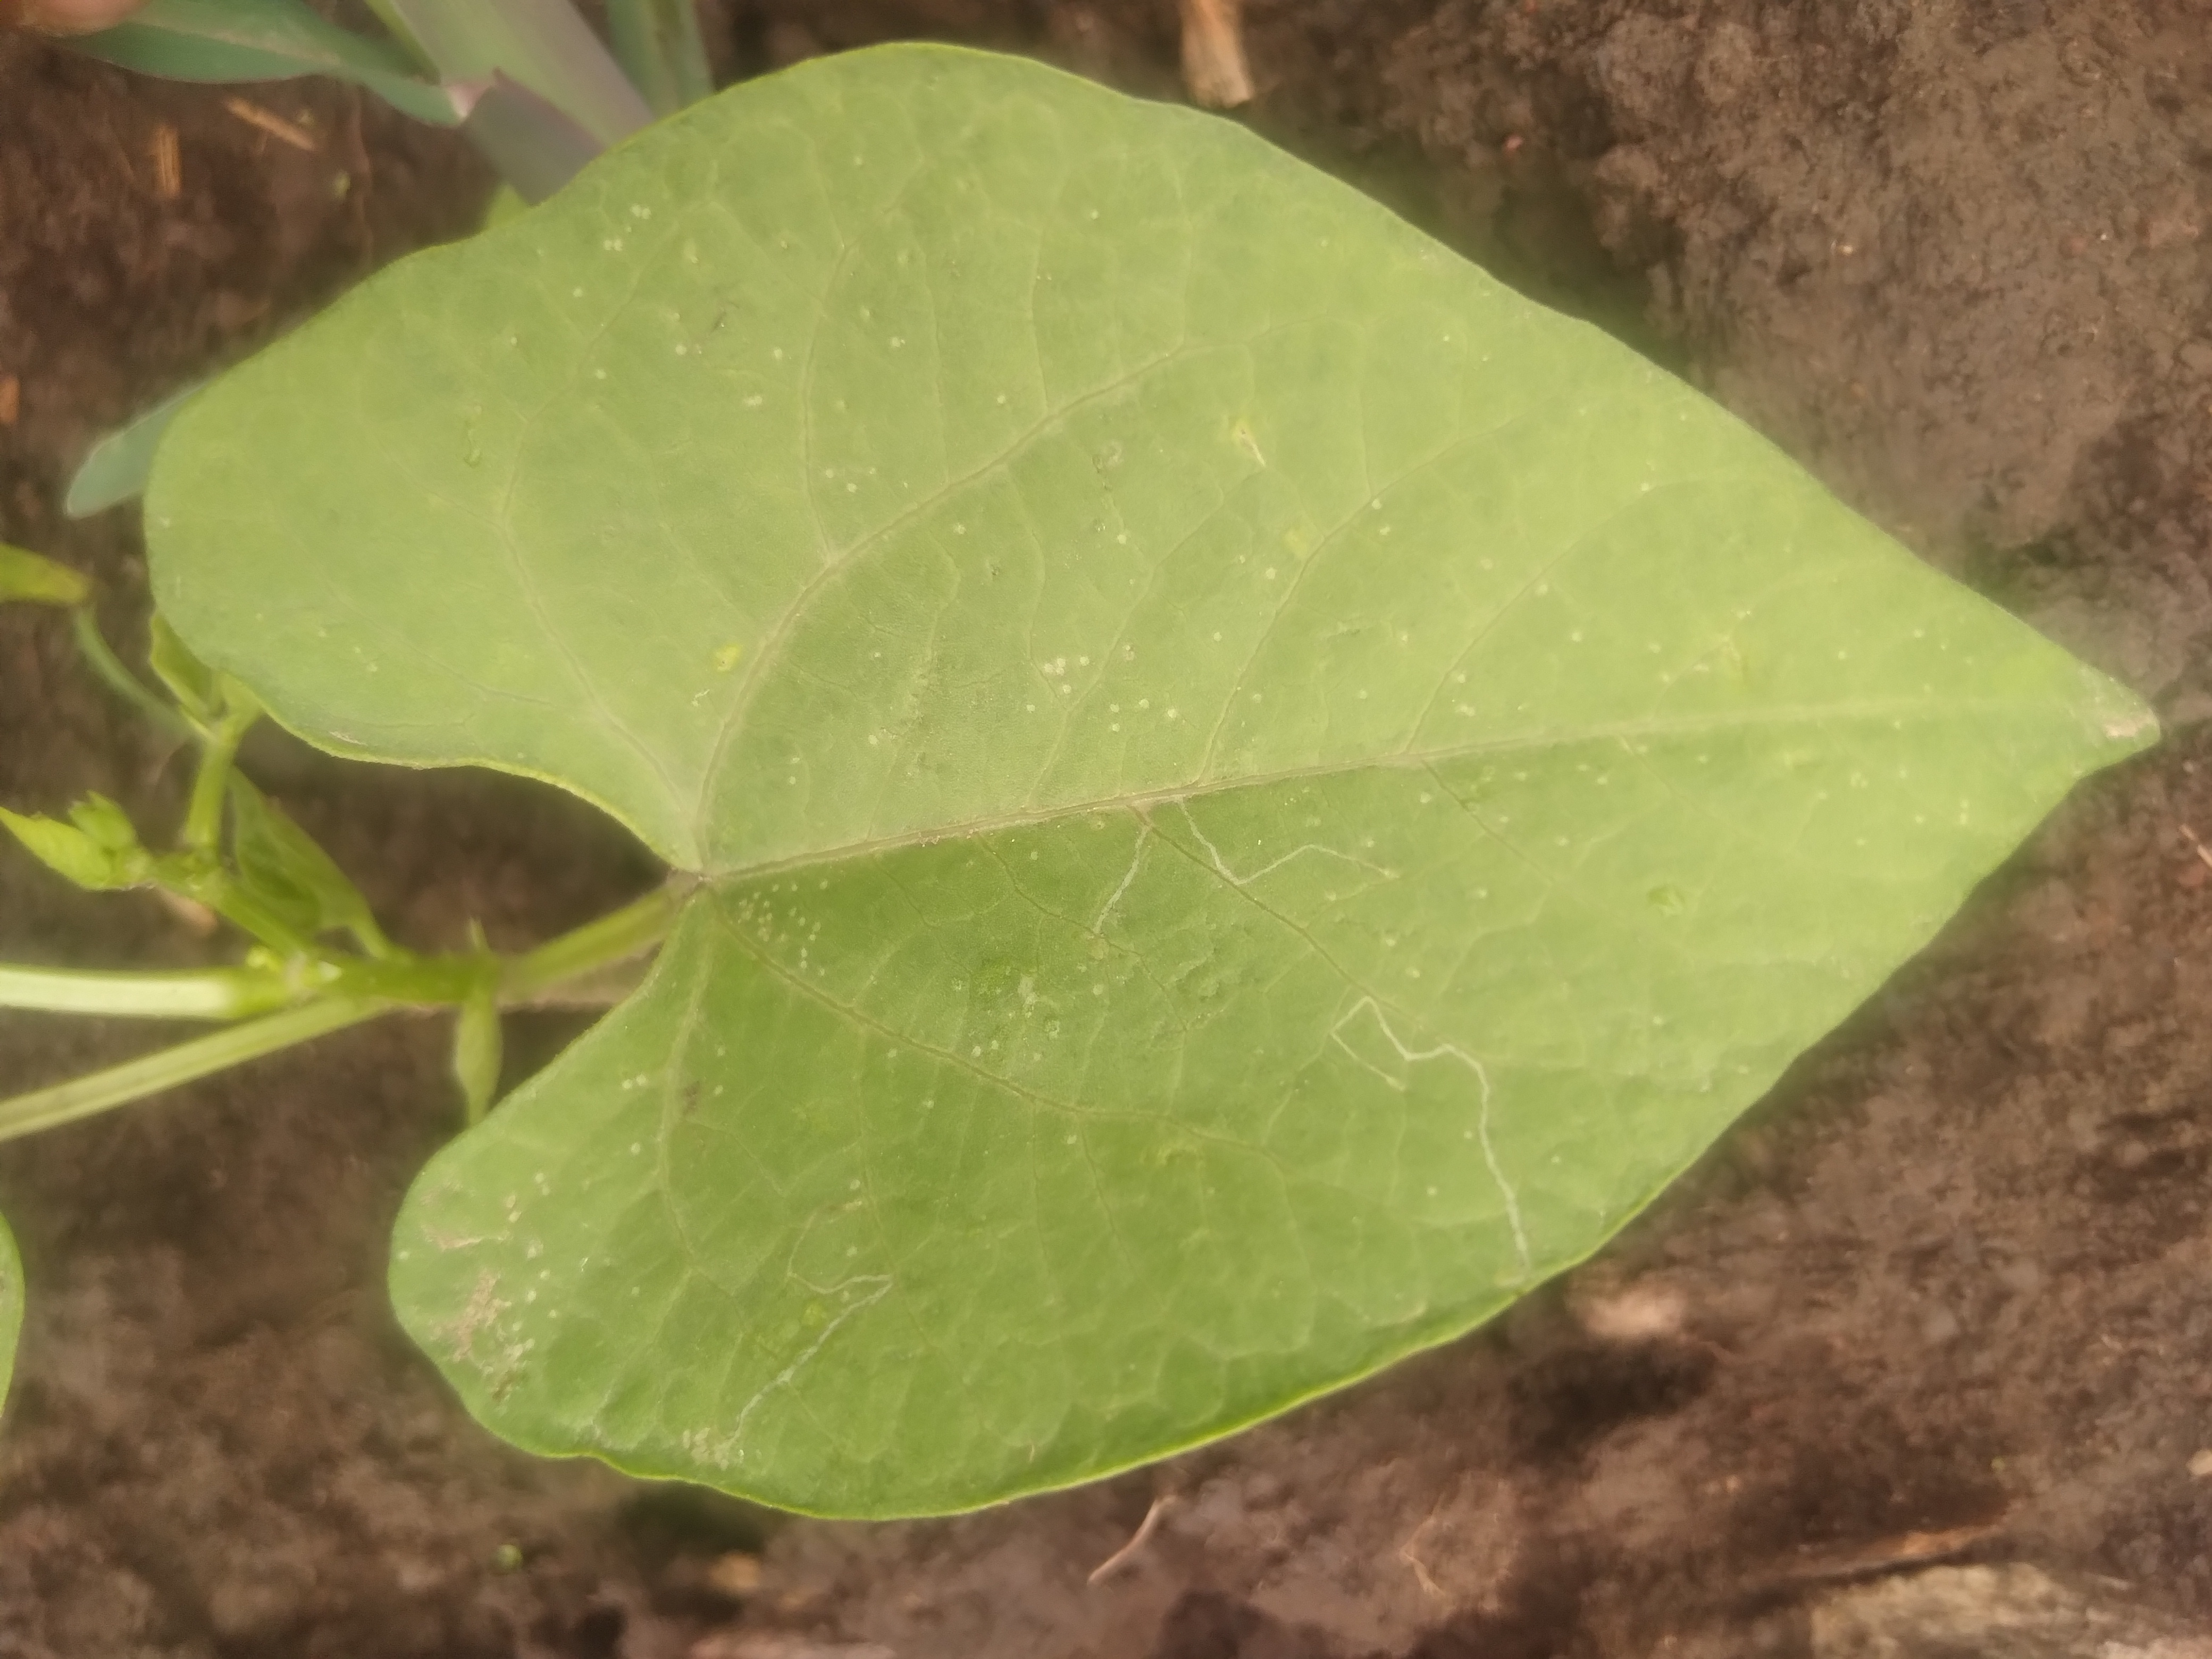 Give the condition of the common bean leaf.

healthy
